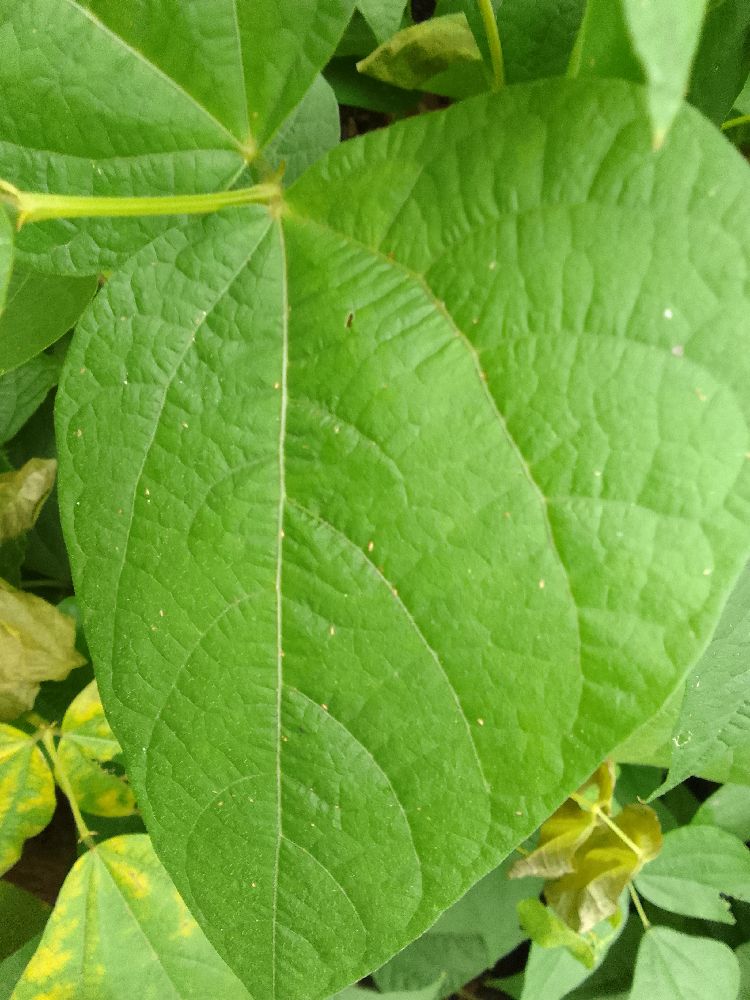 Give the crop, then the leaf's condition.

common bean, healthy
